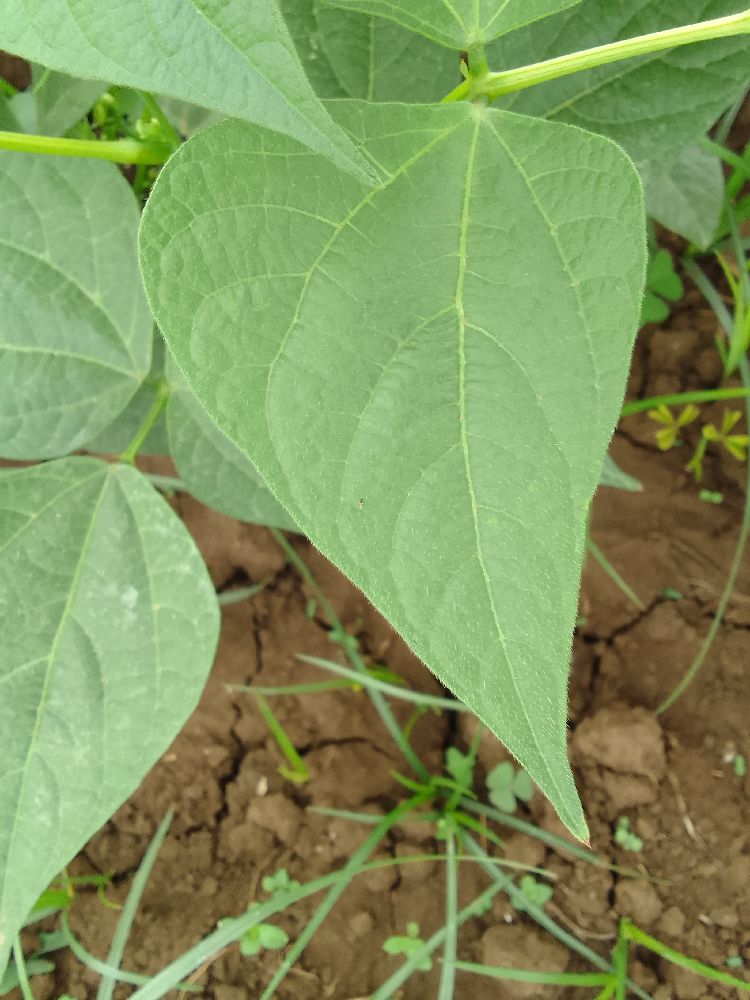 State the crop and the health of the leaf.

common bean, healthy
